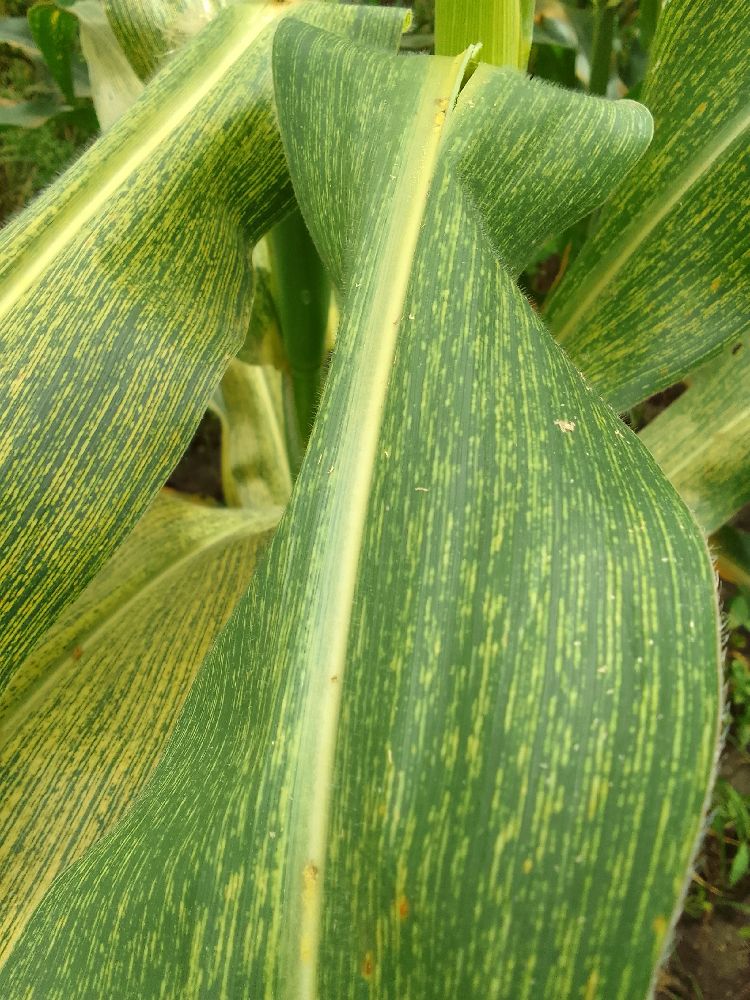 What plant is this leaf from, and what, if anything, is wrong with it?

maize, maize streak virus
